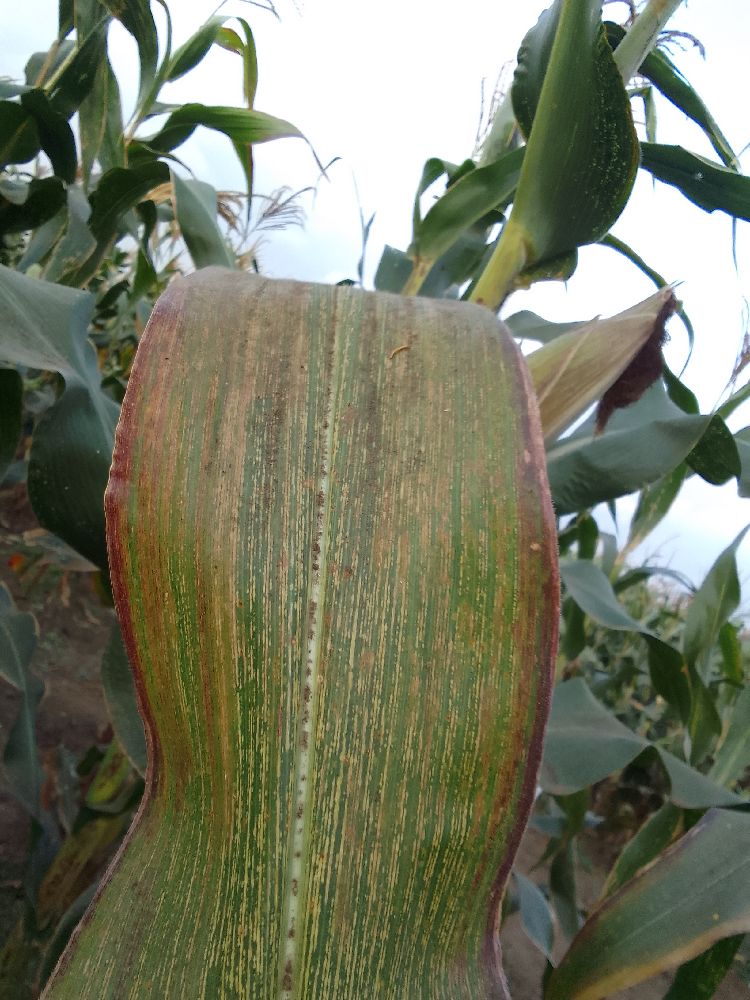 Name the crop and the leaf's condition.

maize, maize streak virus
